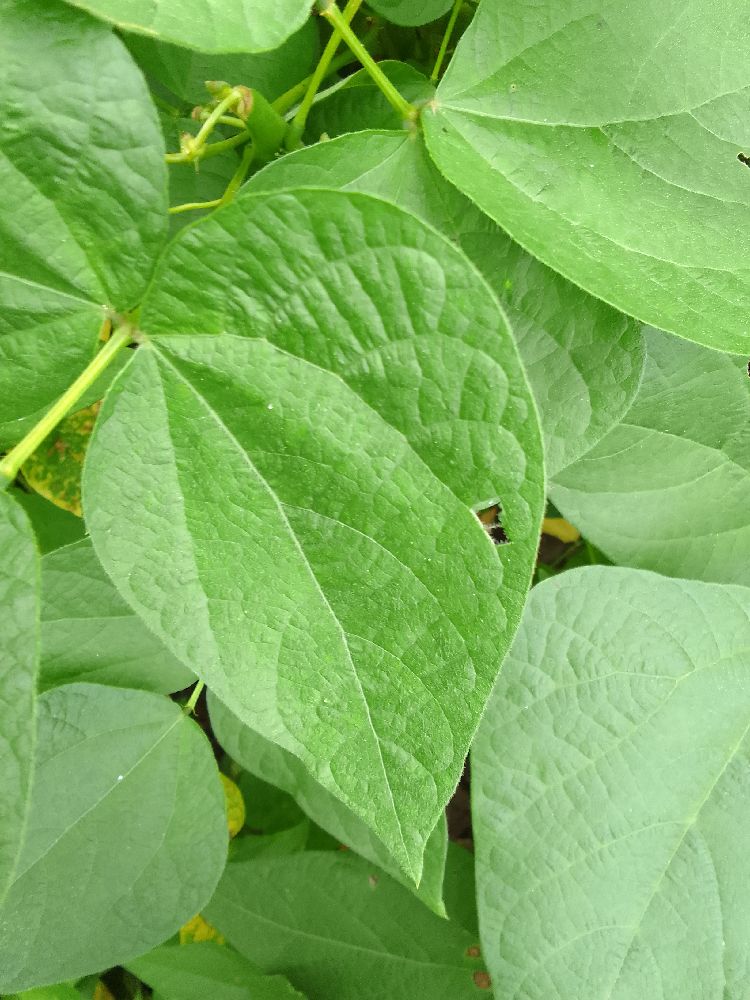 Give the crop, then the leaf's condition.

common bean, healthy
